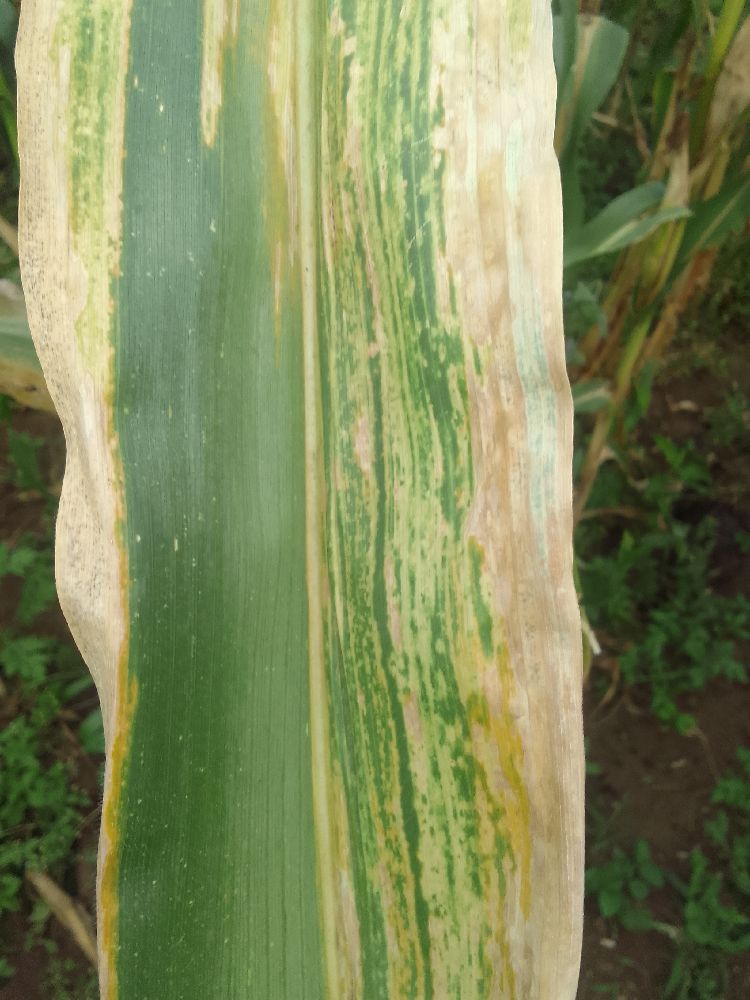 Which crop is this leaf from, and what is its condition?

maize, maize lethal necrosis
